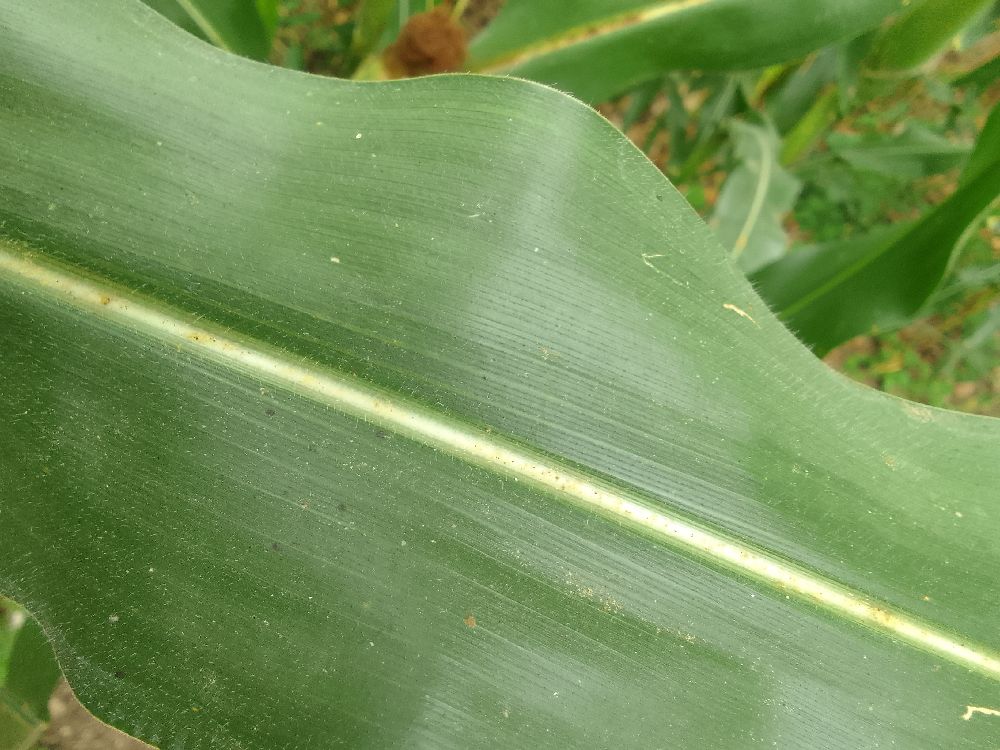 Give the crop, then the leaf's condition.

maize, healthy
